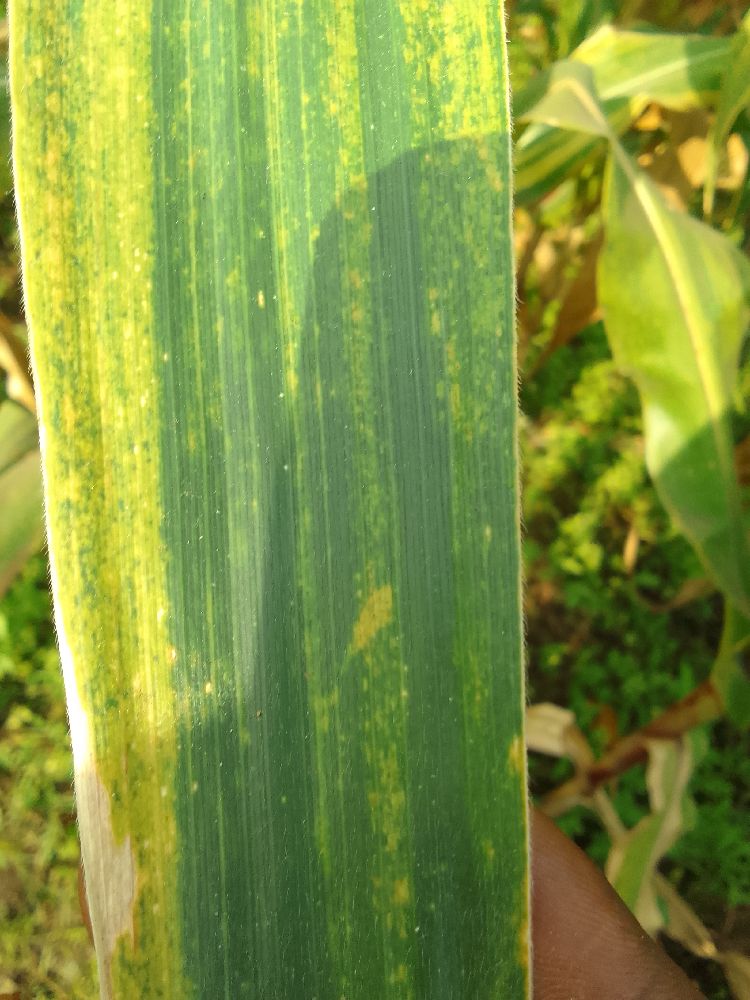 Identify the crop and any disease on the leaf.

maize, maize lethal necrosis
